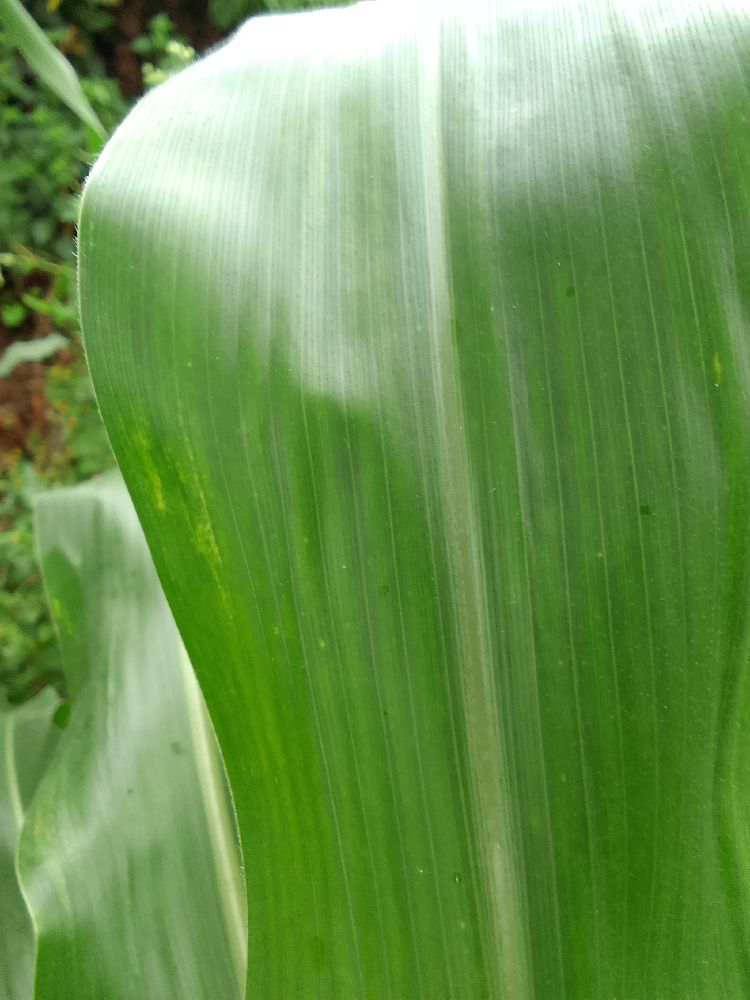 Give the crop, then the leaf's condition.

maize, healthy
